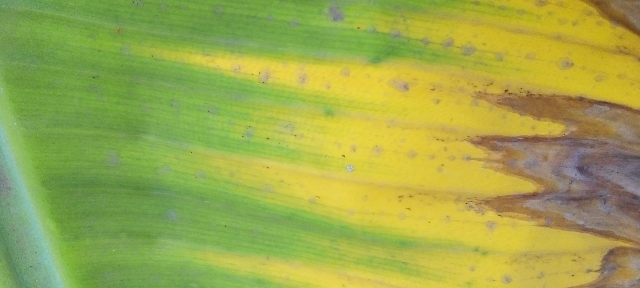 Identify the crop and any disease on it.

banana, fusarium wilt race 1
